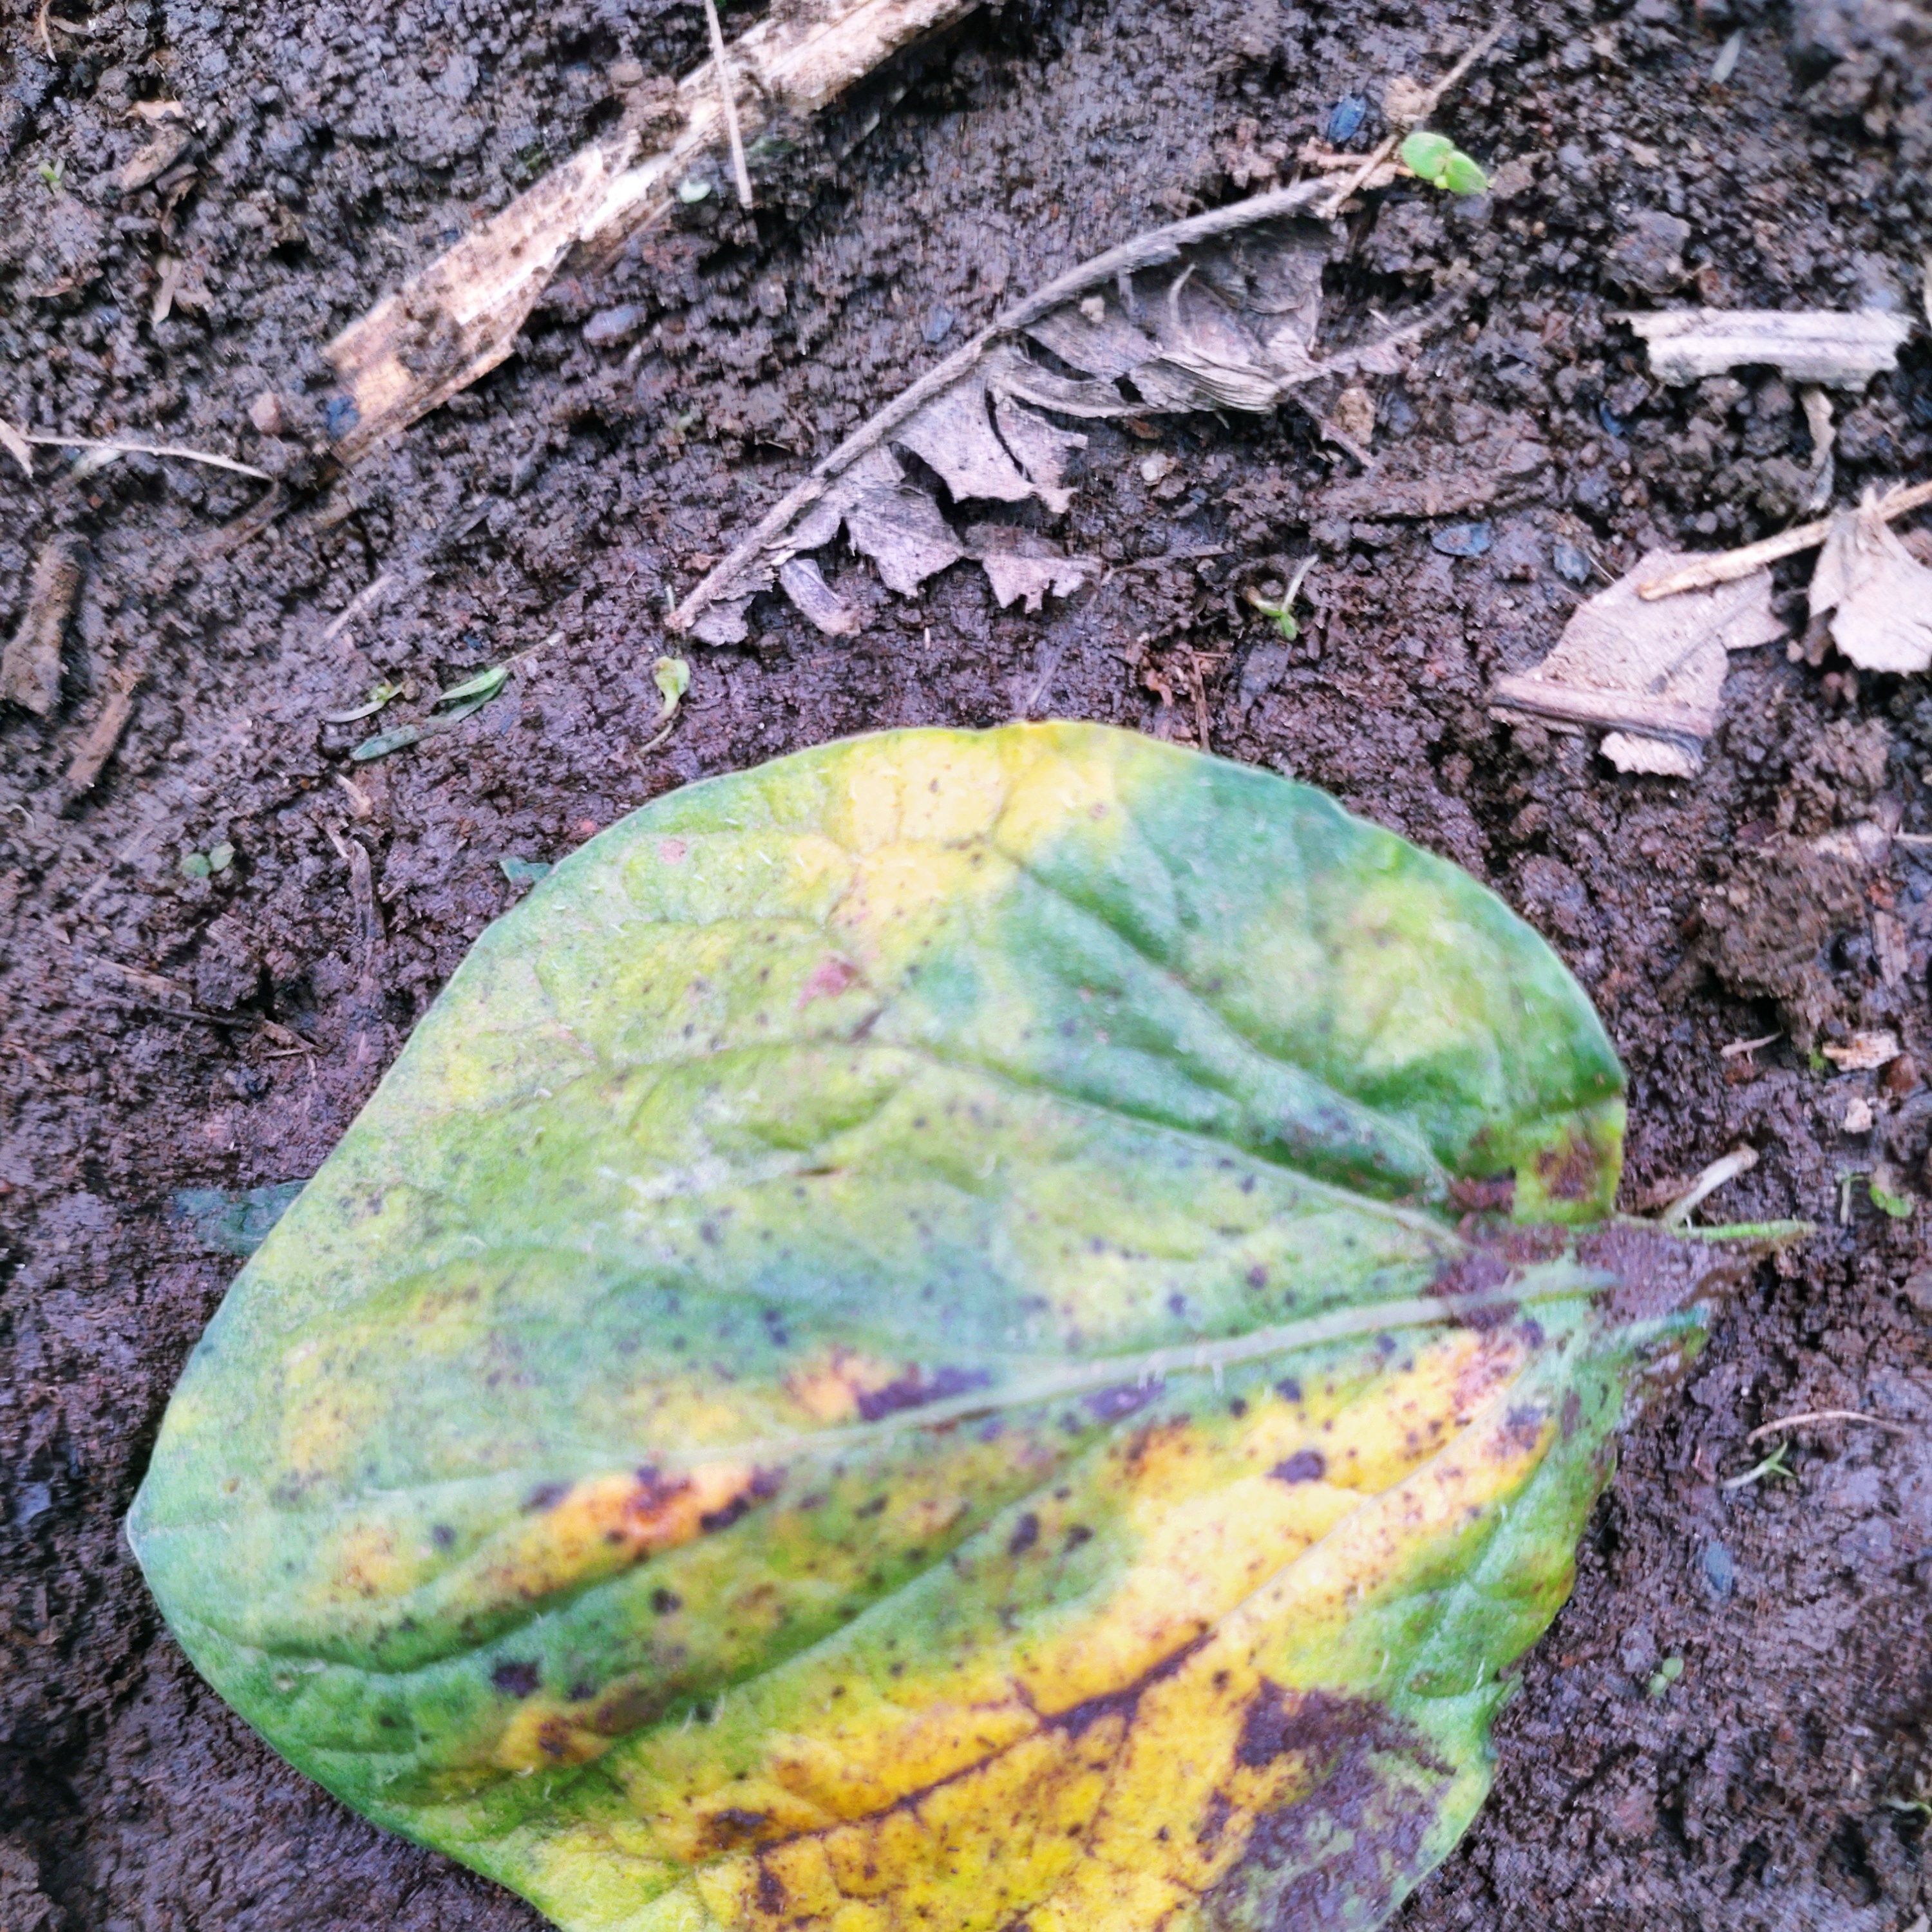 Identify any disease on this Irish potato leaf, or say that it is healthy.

late blight
